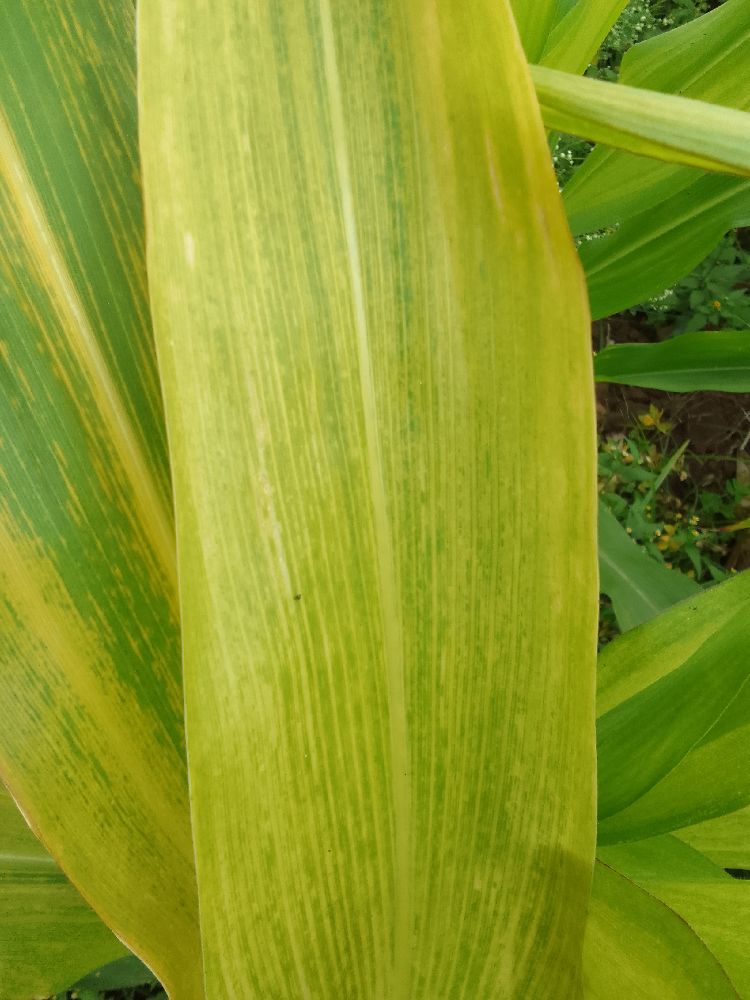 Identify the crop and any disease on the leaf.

maize, maize lethal necrosis
